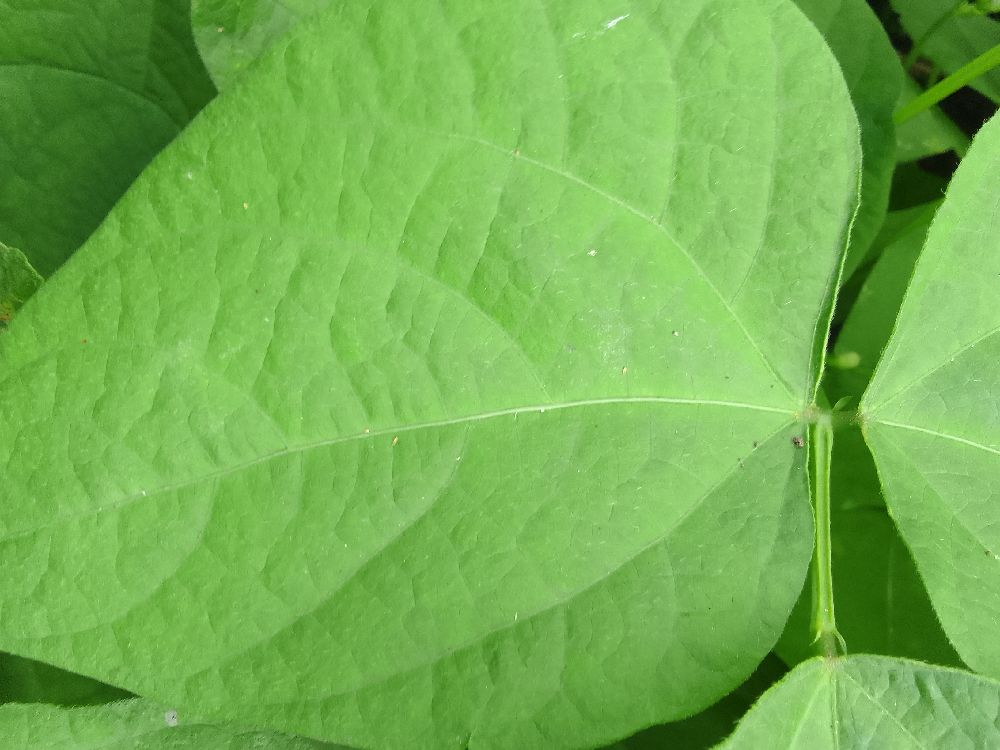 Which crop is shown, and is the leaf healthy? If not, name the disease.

common bean, healthy
